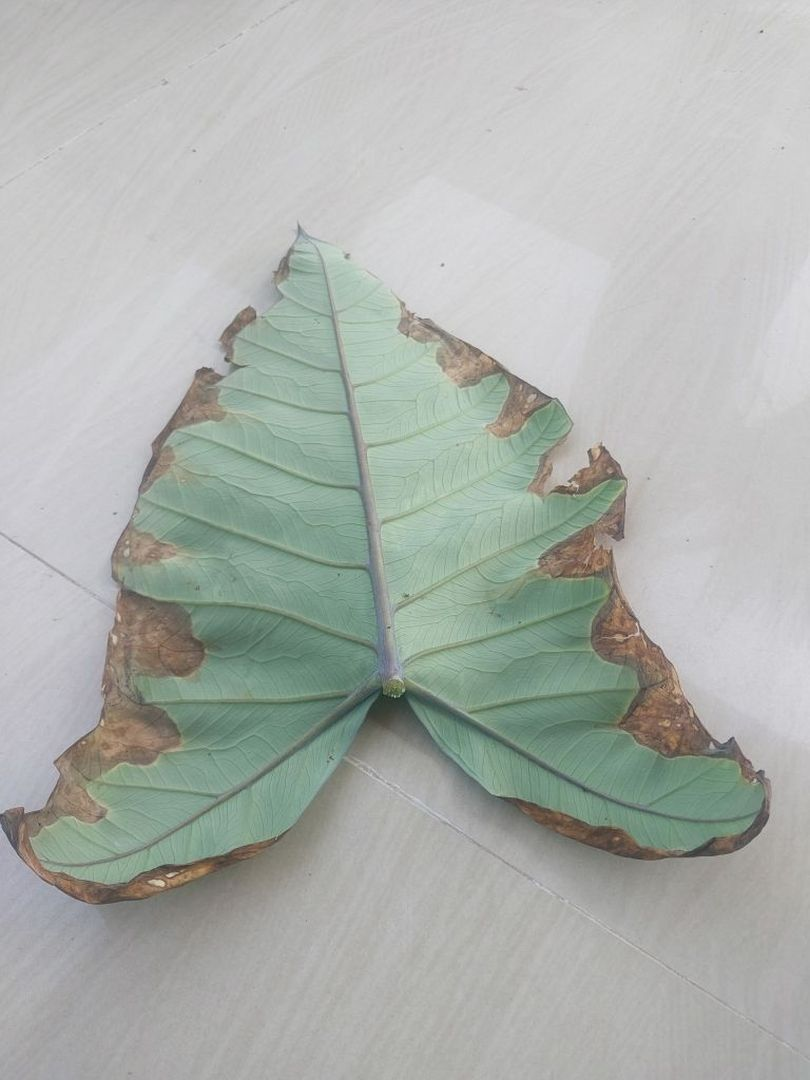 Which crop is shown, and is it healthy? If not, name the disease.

taro, leaf blight
